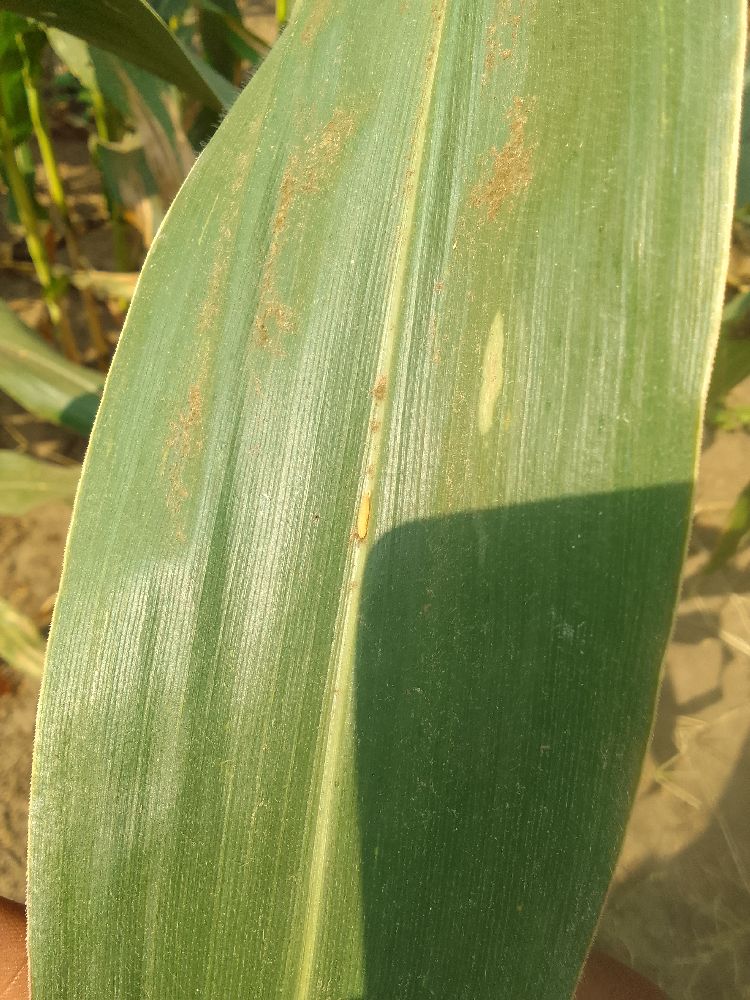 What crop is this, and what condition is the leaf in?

maize, healthy
